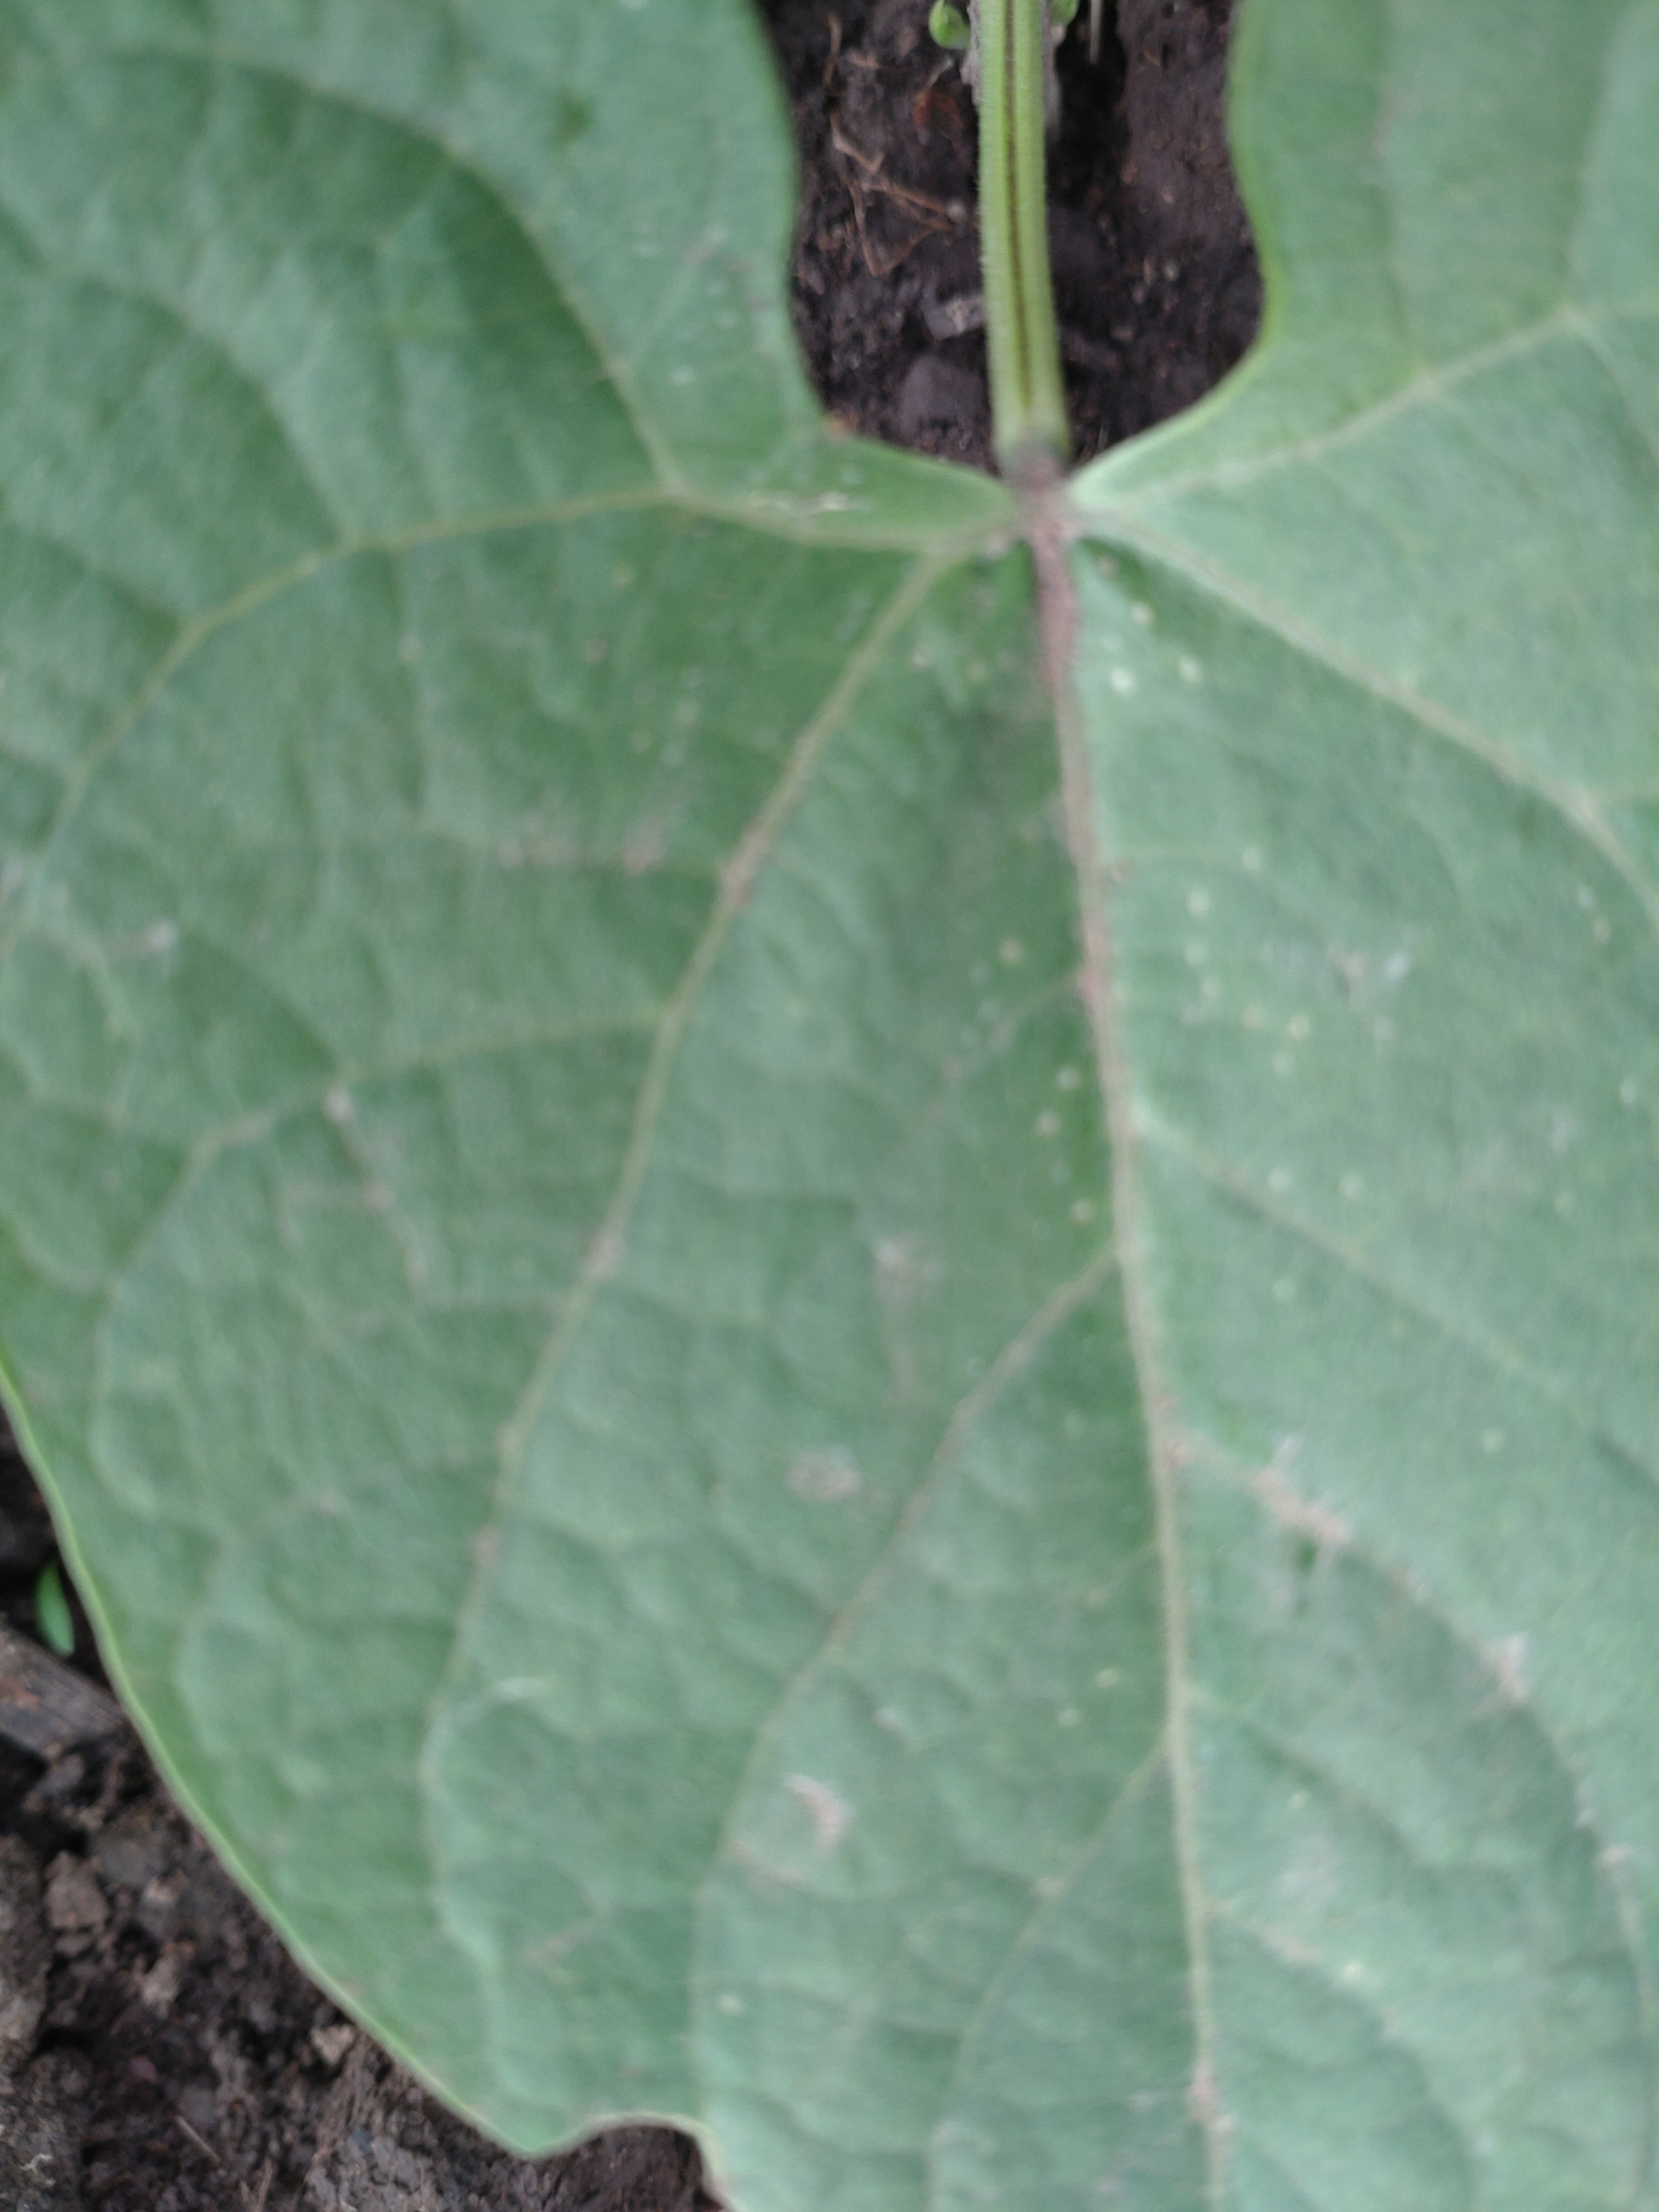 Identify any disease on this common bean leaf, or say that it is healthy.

healthy
